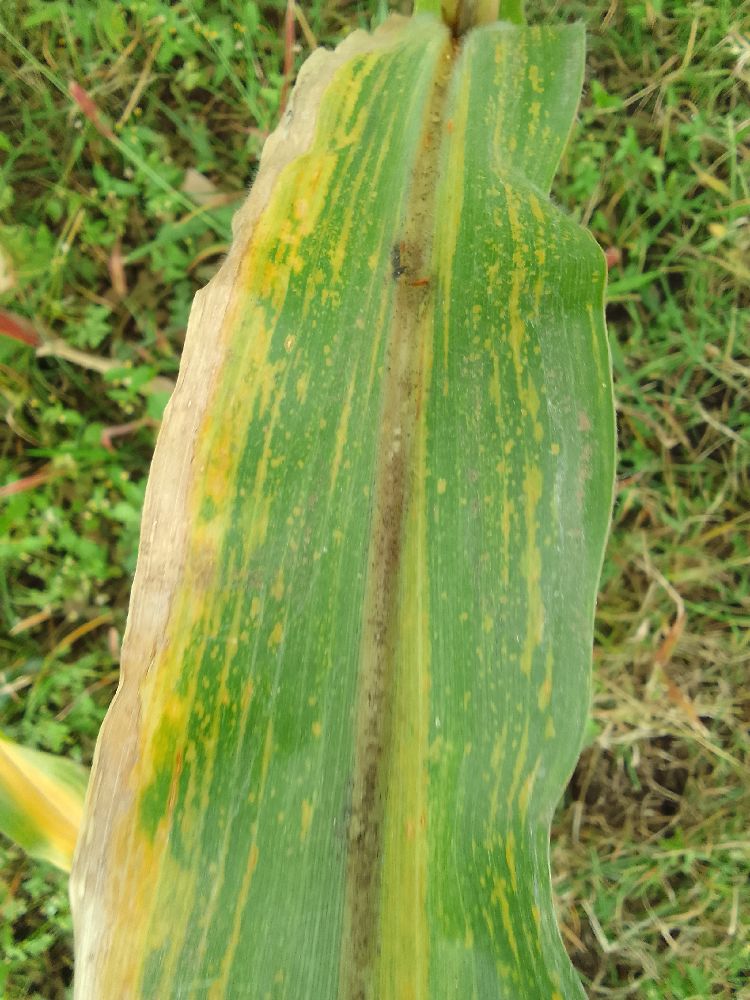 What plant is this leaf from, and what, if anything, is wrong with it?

maize, maize lethal necrosis
